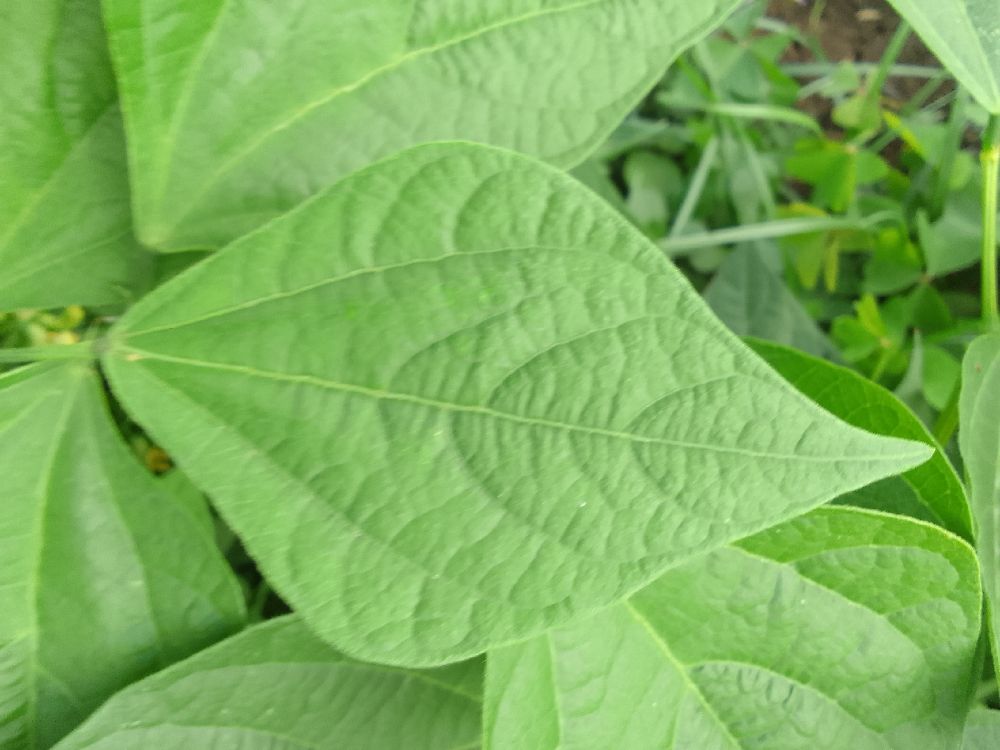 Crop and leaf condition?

common bean, healthy
